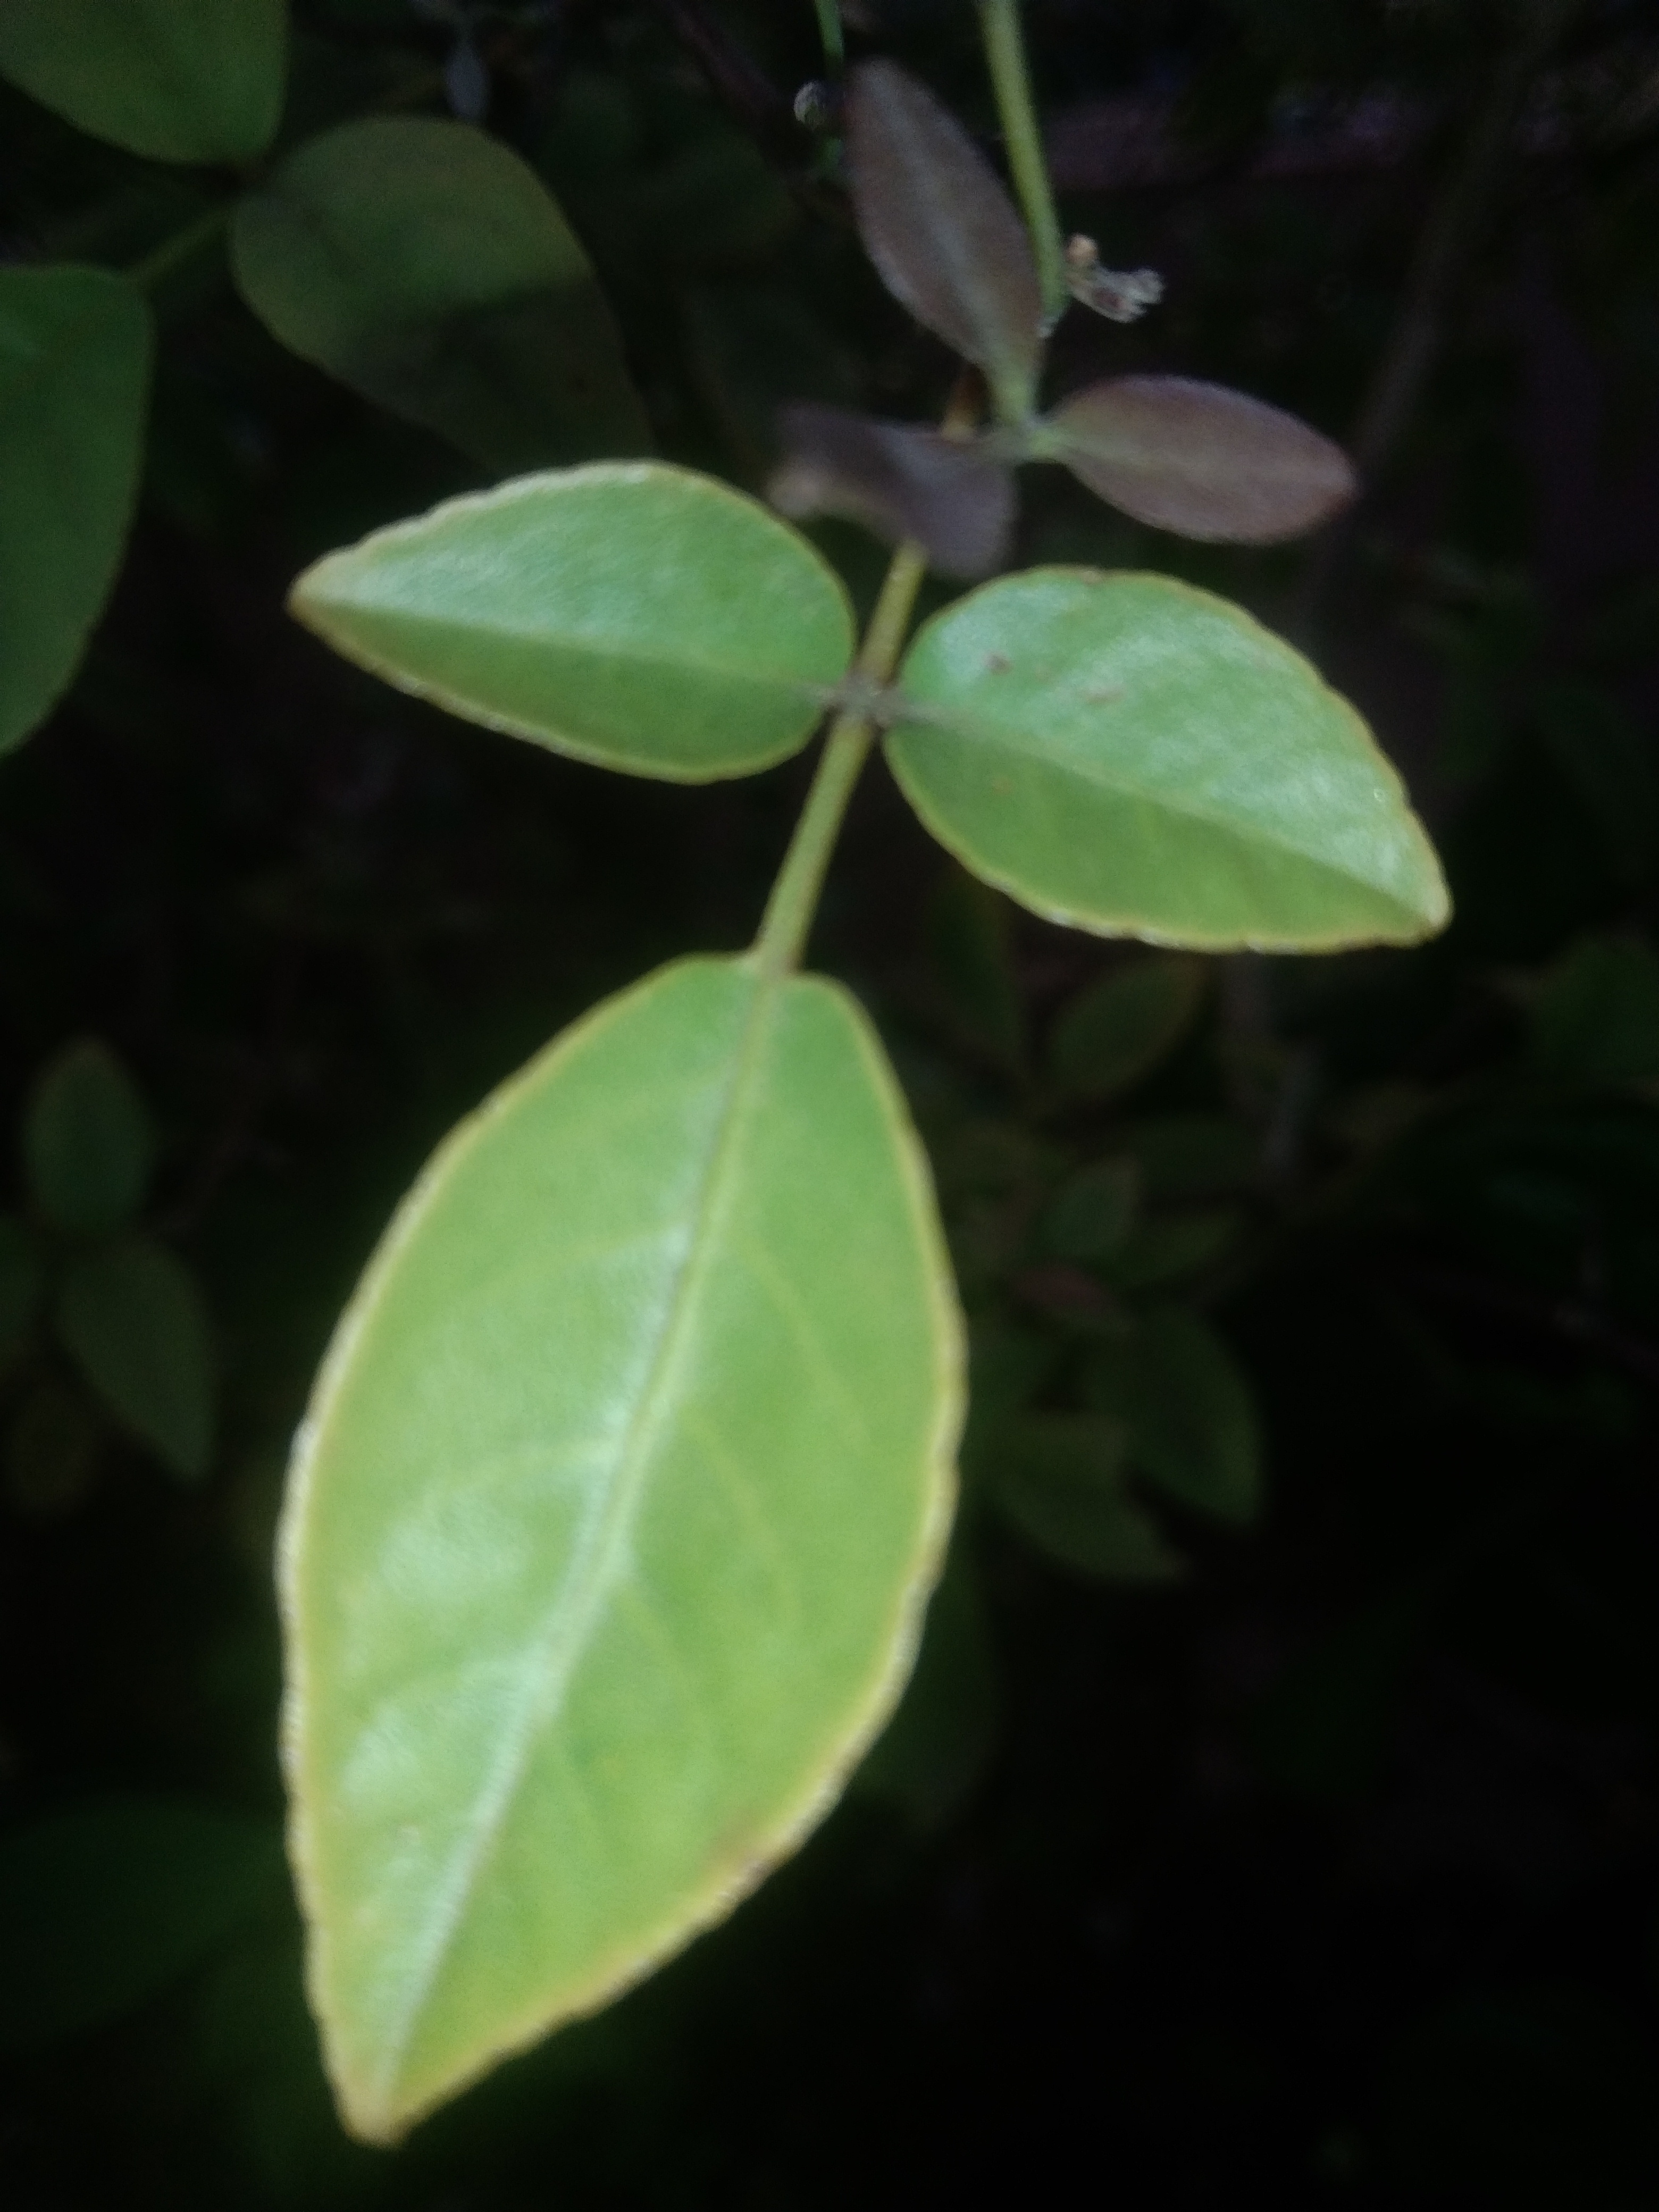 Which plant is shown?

wood apple
